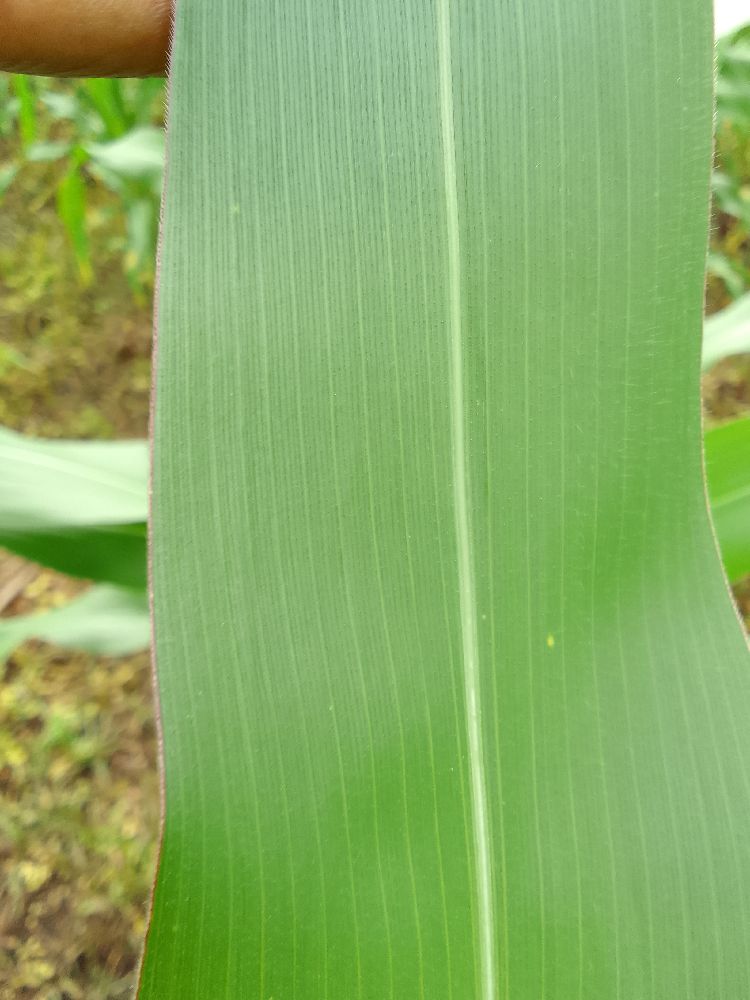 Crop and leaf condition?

maize, healthy
